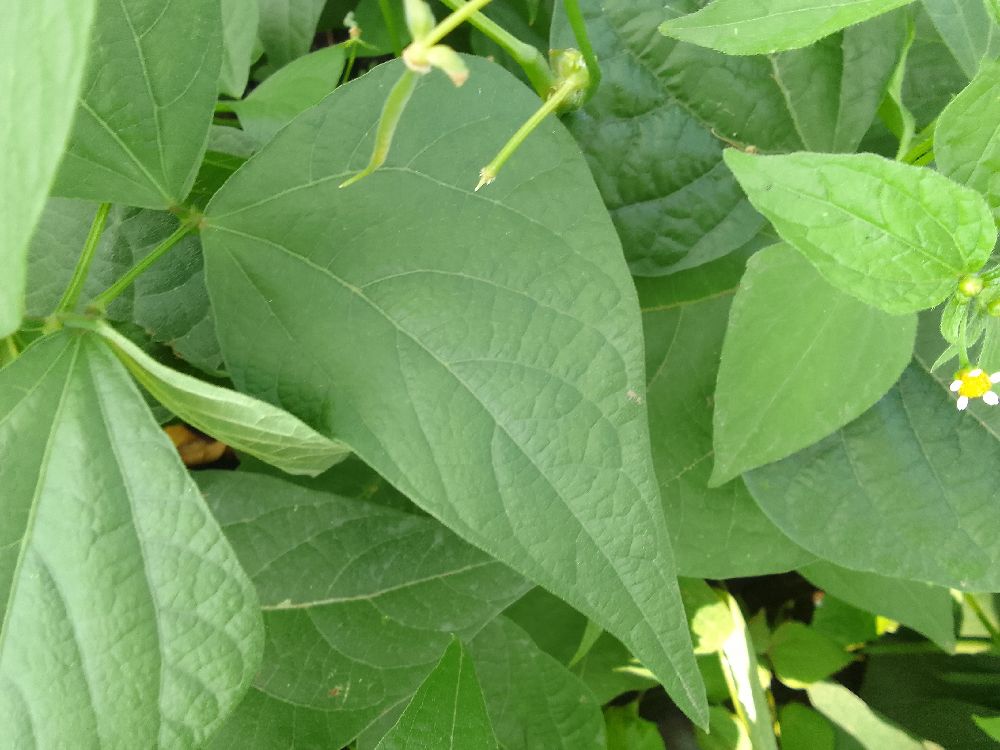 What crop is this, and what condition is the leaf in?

common bean, healthy
